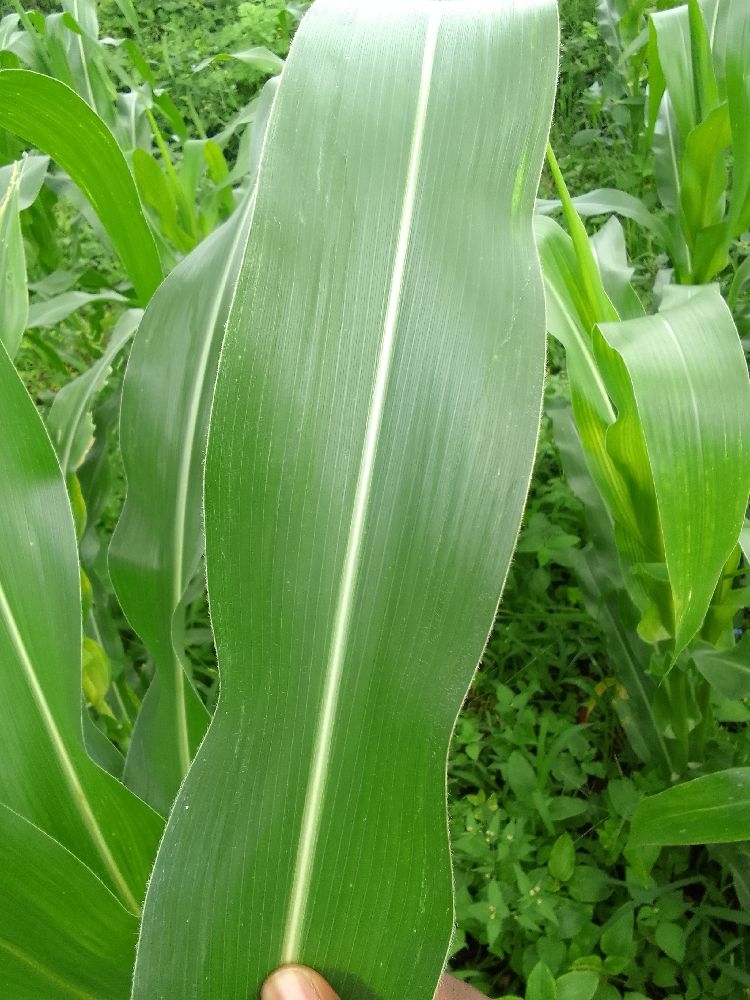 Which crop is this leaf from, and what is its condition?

maize, healthy
